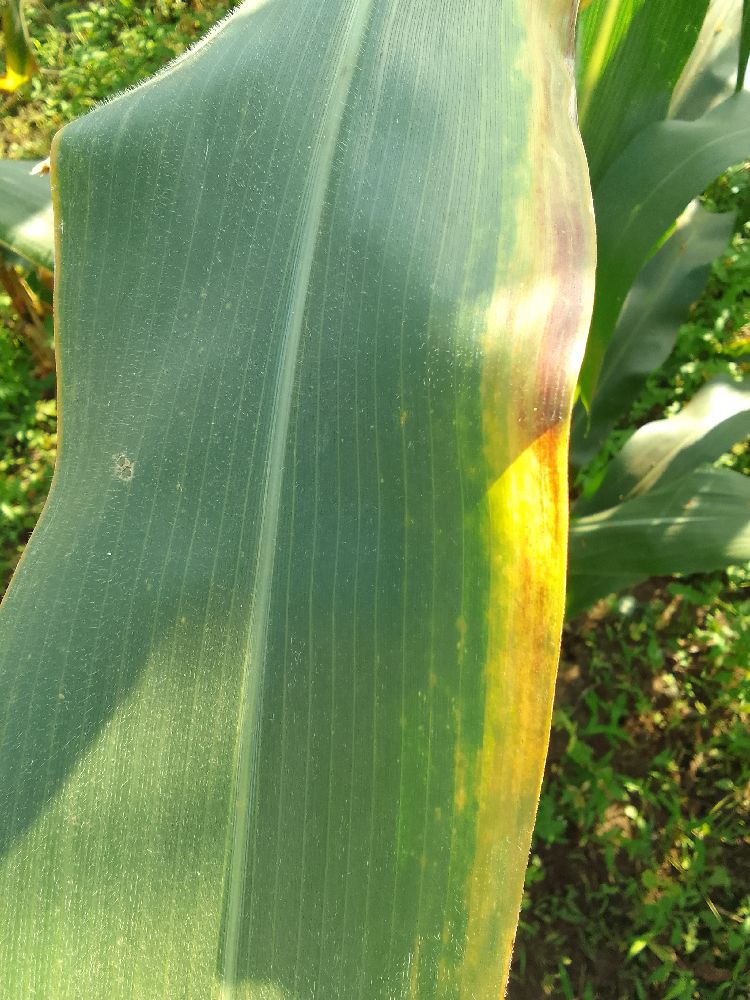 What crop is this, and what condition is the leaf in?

maize, maize lethal necrosis
